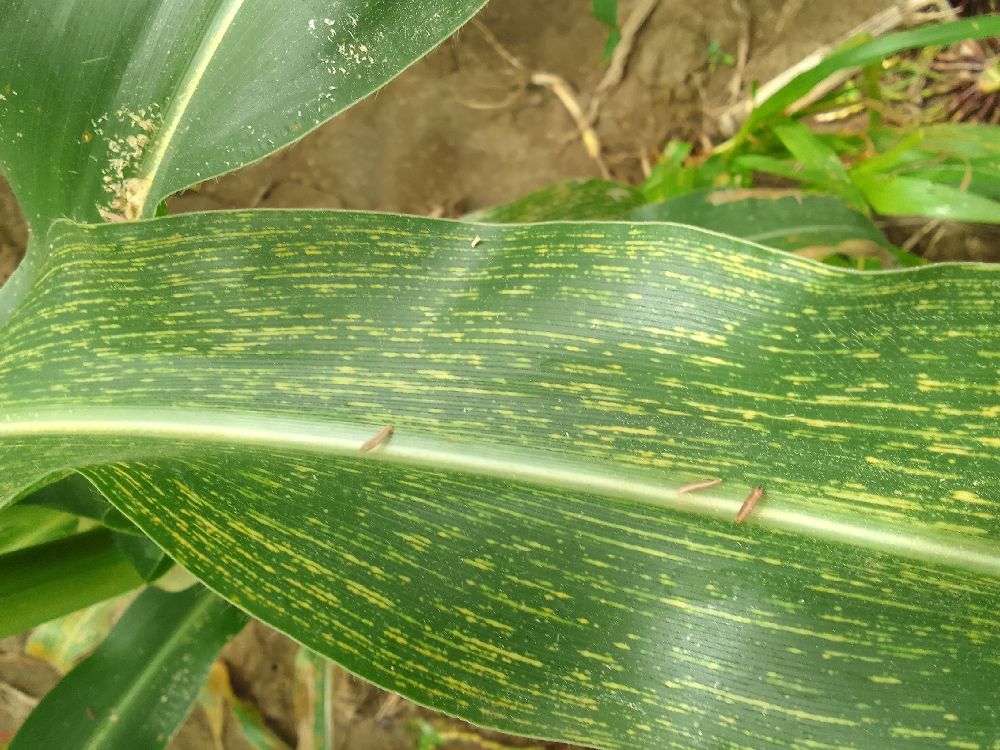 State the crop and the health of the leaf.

maize, maize streak virus
